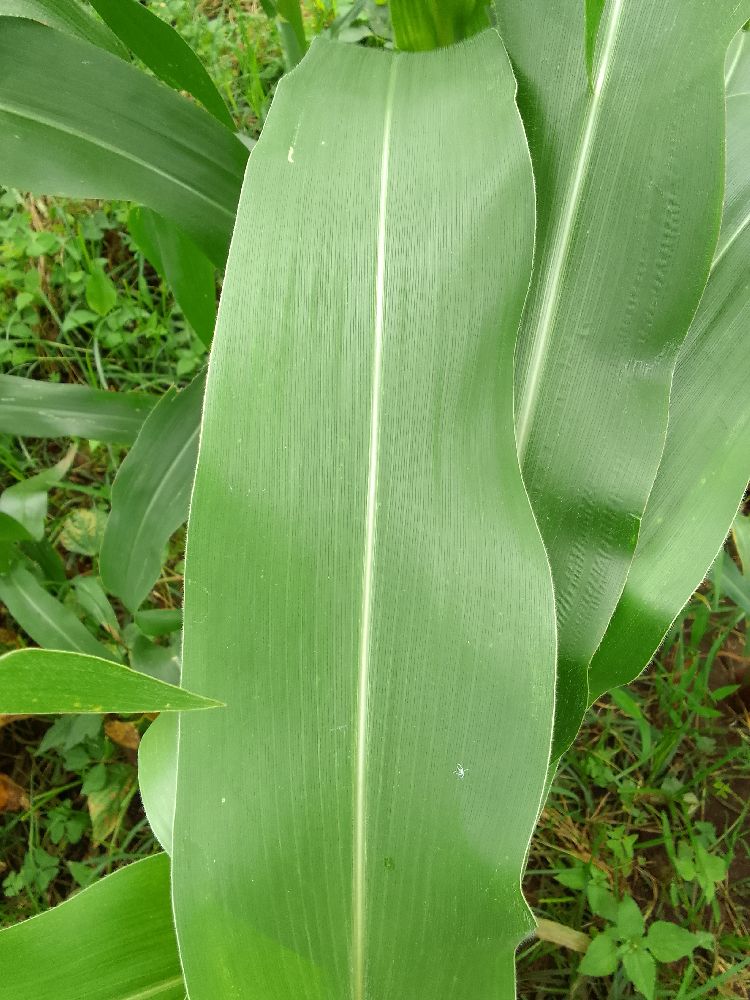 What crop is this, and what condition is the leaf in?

maize, healthy
